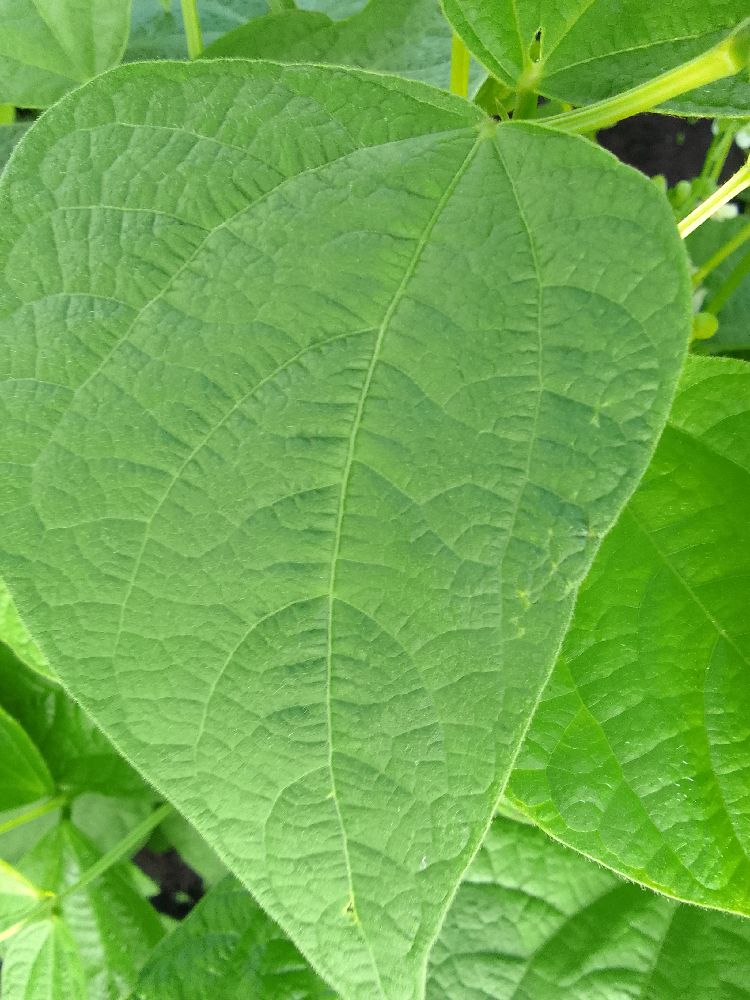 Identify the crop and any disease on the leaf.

common bean, healthy
